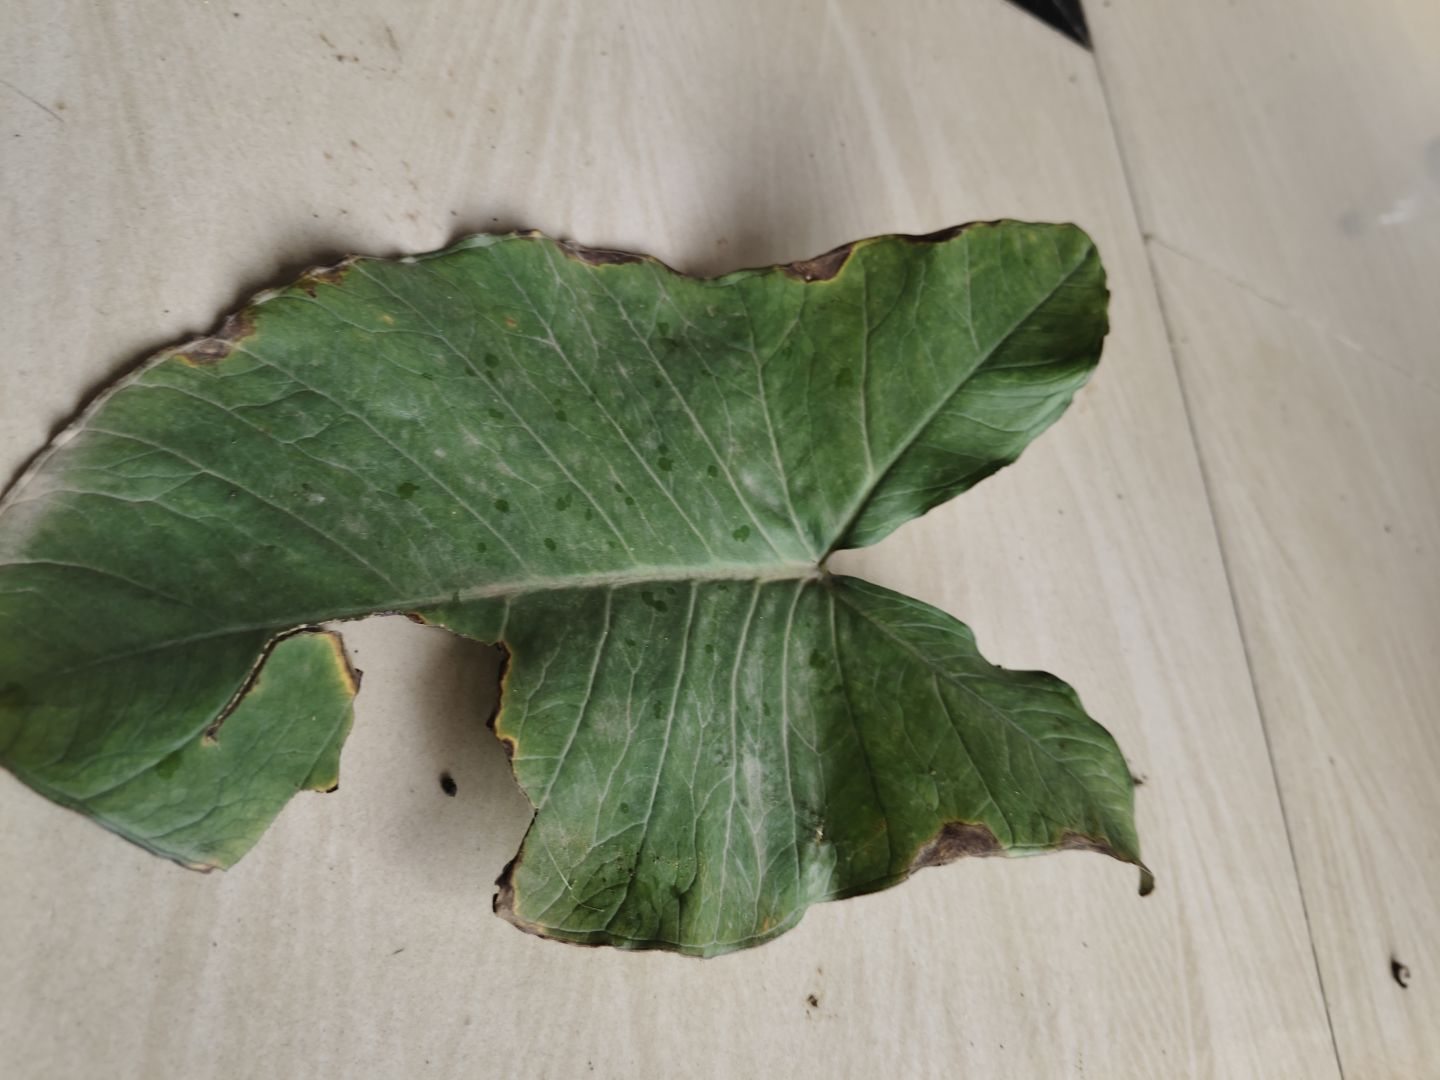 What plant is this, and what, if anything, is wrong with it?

taro, leaf blight
